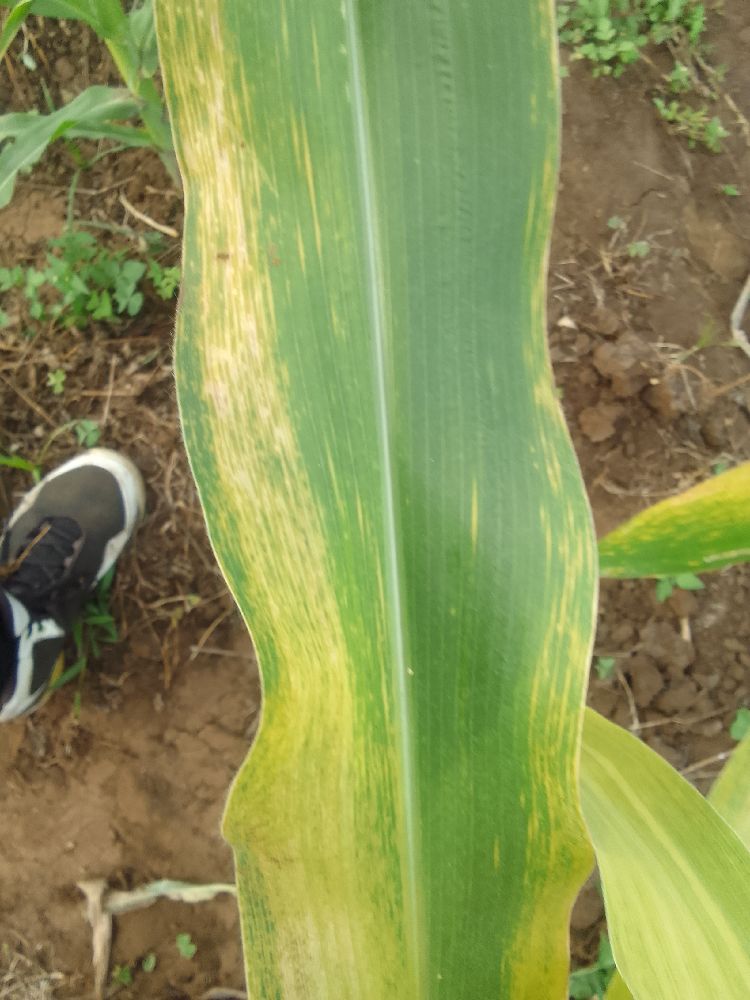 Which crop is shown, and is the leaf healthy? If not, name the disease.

maize, maize lethal necrosis
